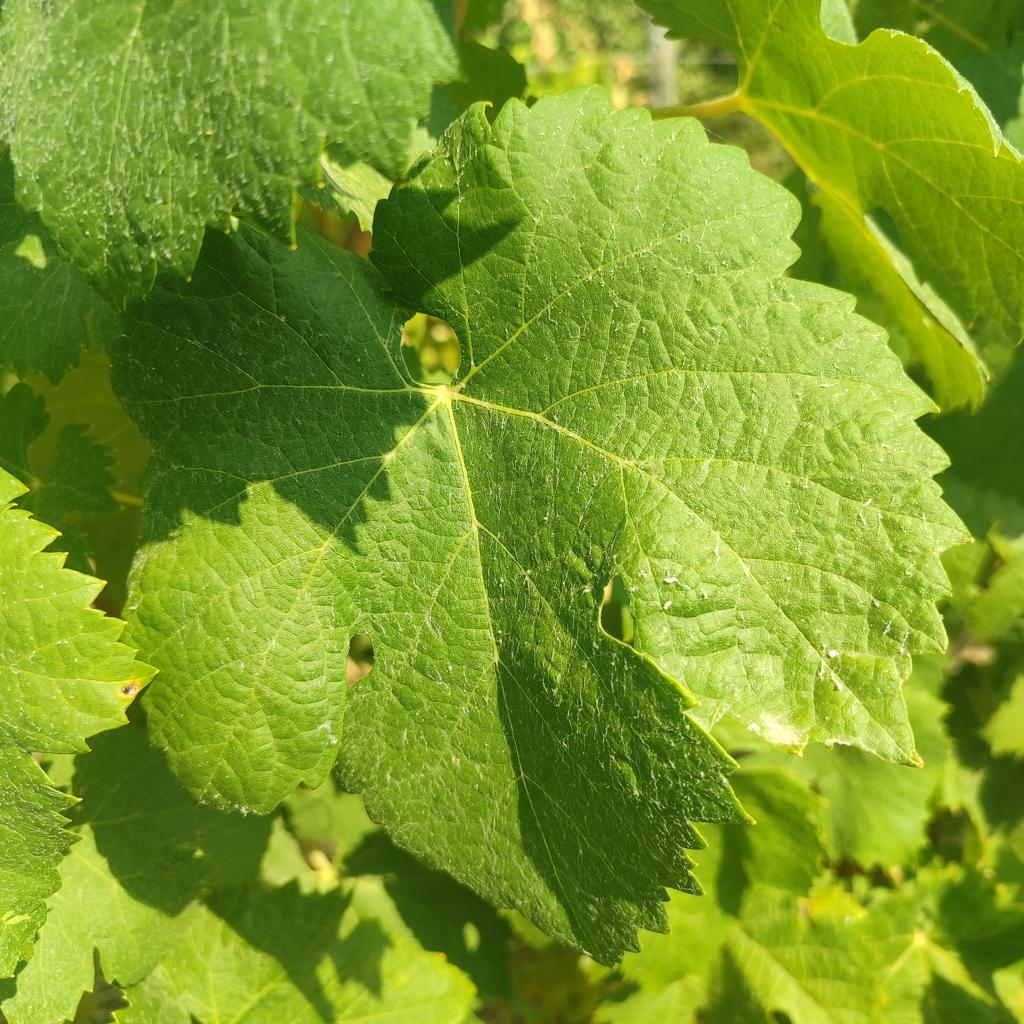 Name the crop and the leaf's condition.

grapevine, healthy
